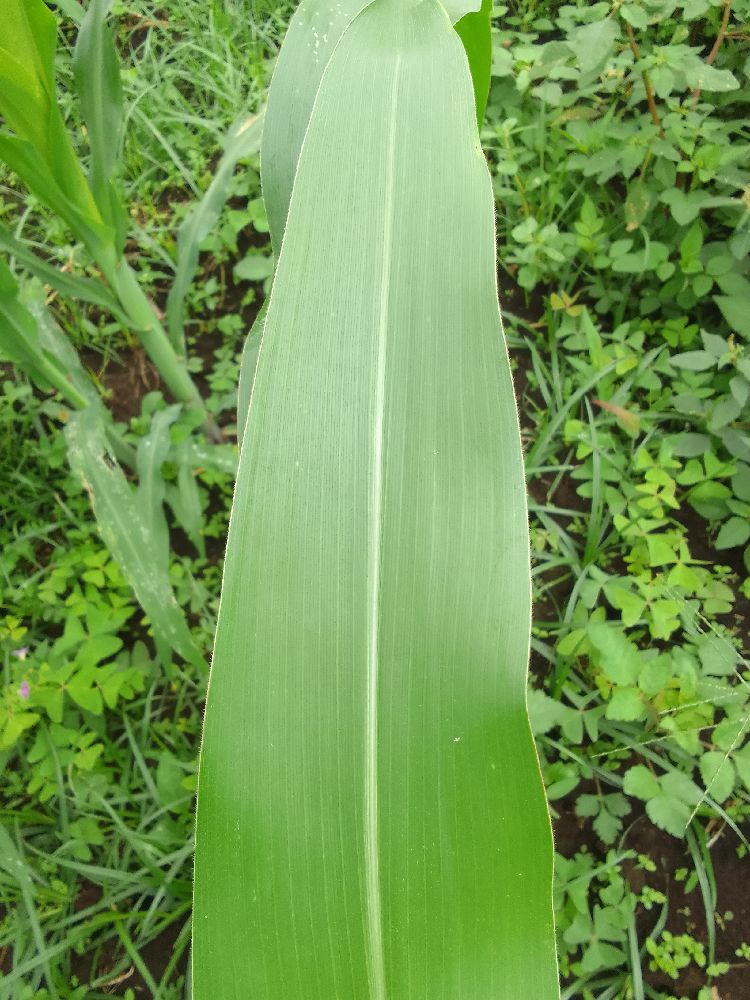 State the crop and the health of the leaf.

maize, healthy
